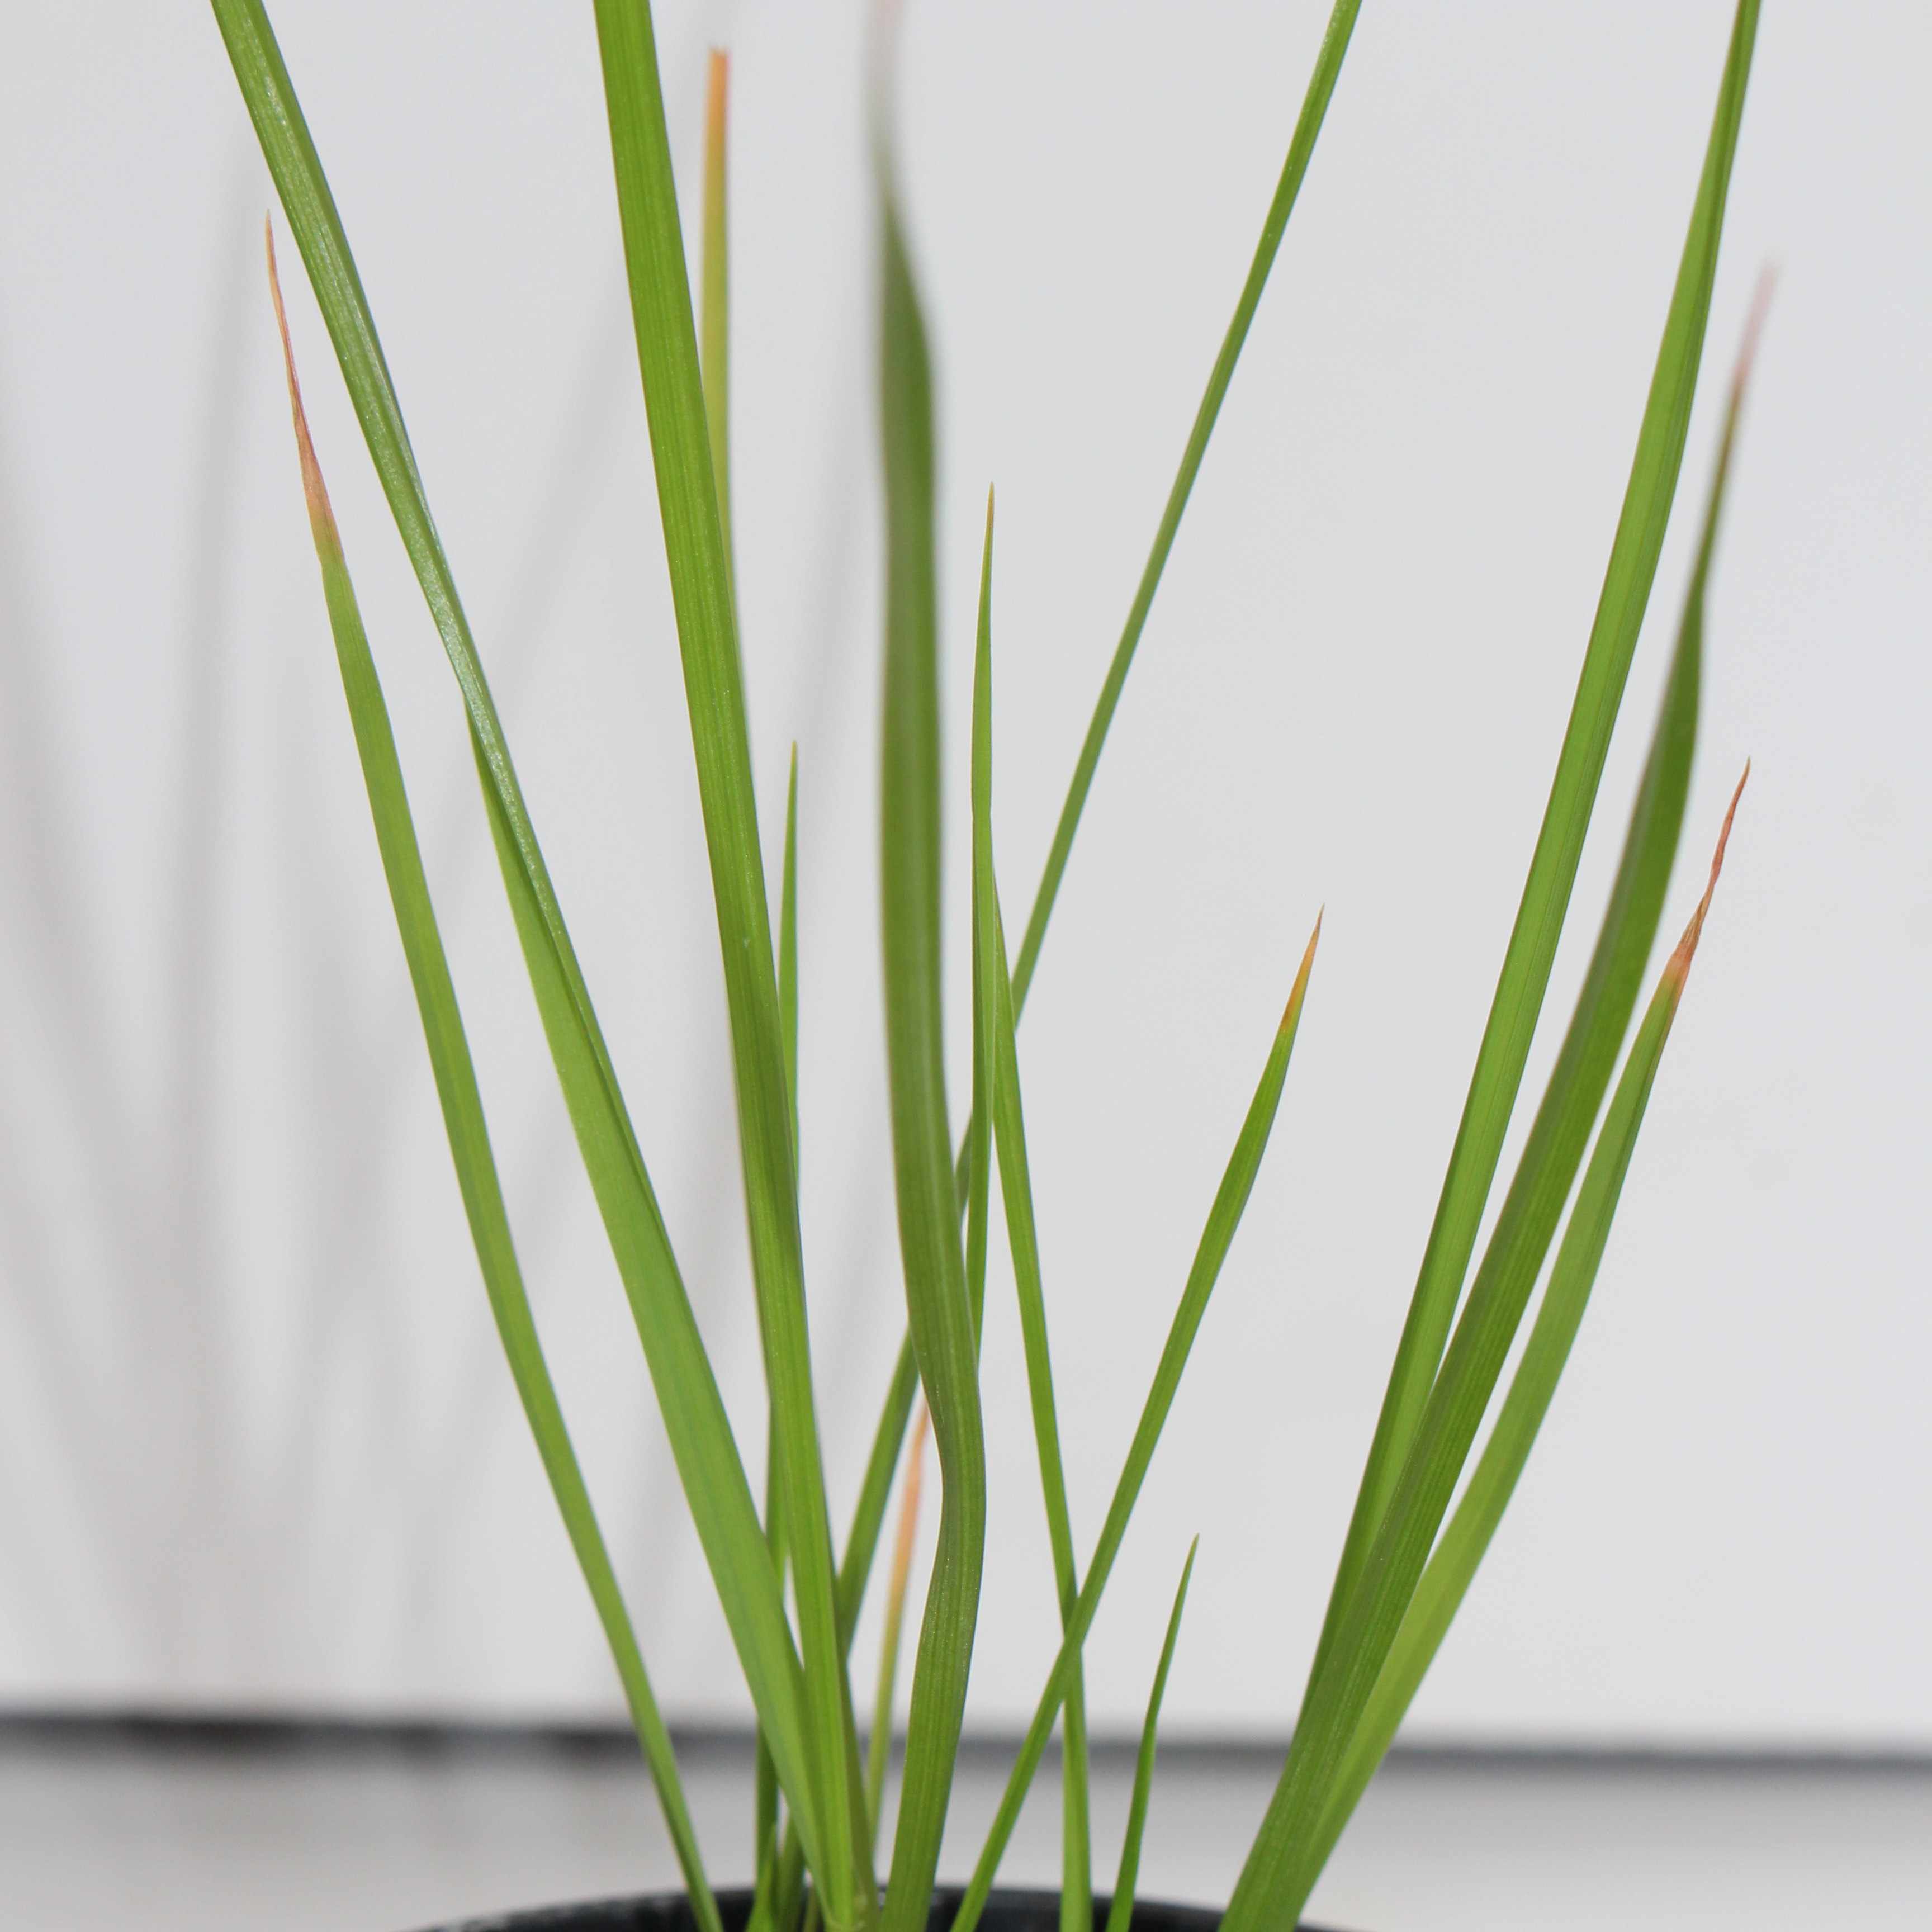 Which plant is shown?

Lolium multiflorum
